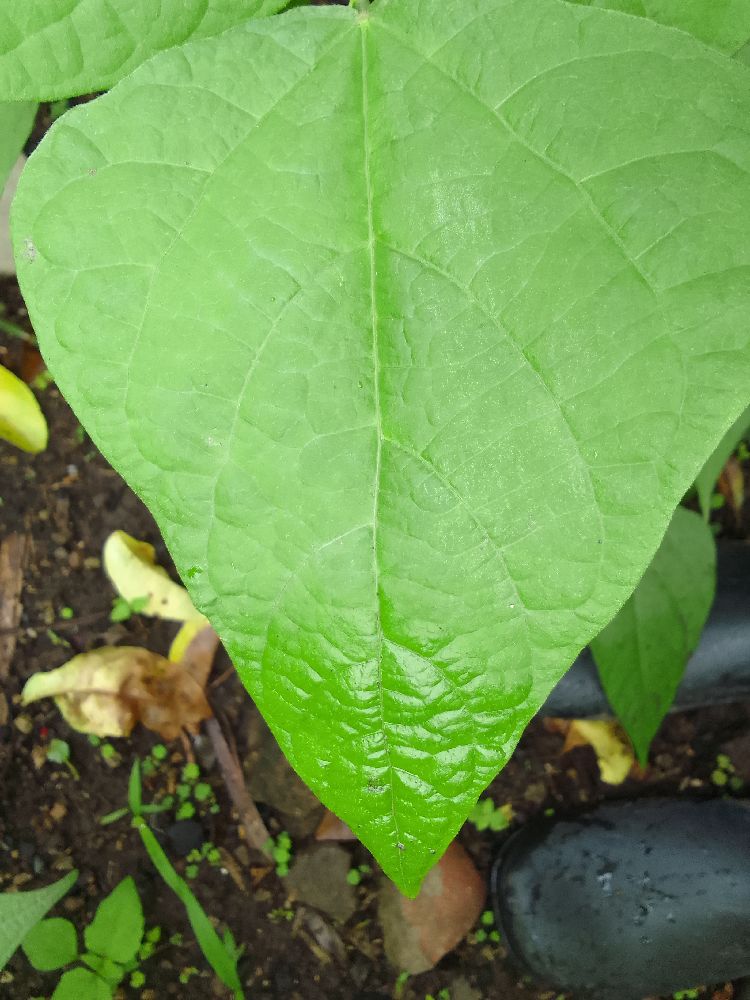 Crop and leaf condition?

common bean, healthy
